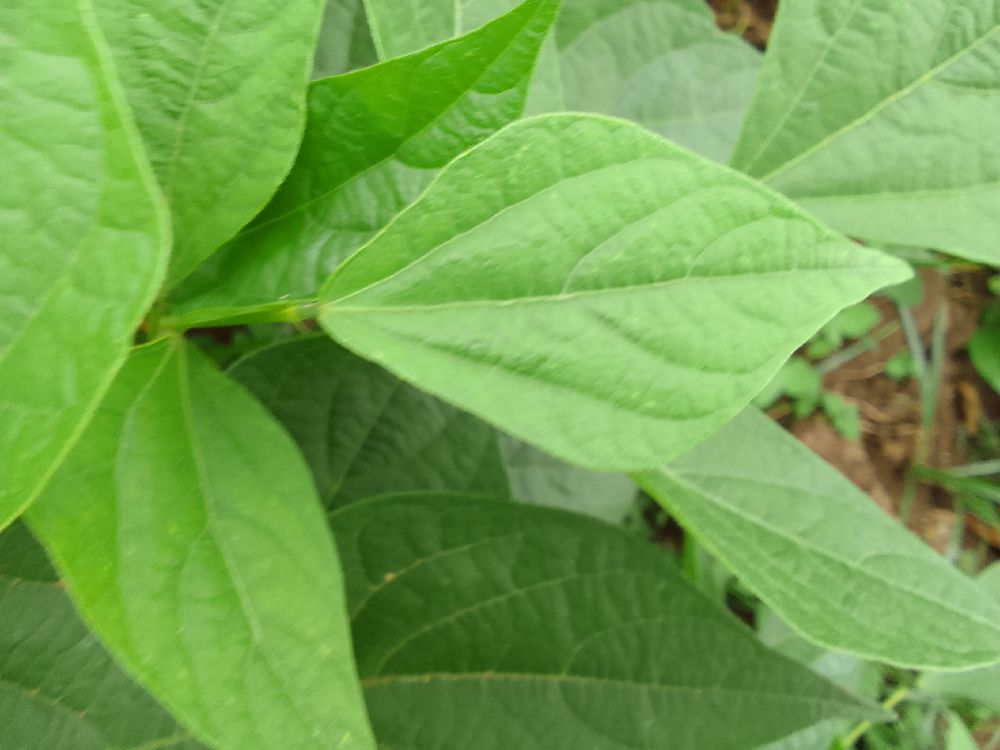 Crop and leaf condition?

common bean, healthy
